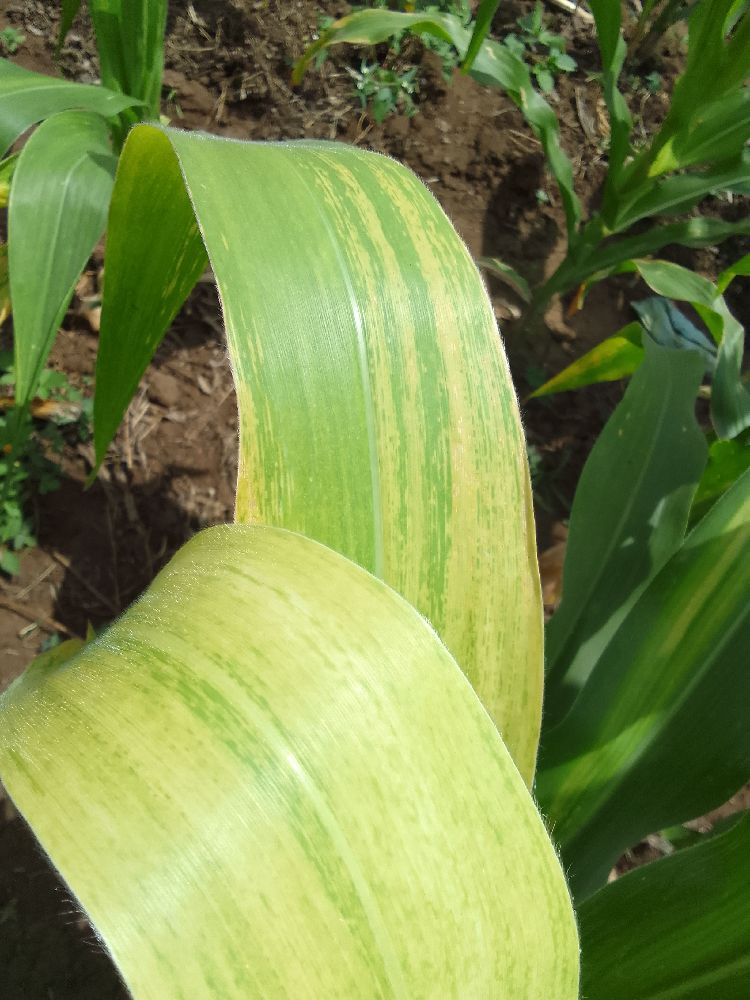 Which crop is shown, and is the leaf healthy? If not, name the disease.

maize, maize lethal necrosis
